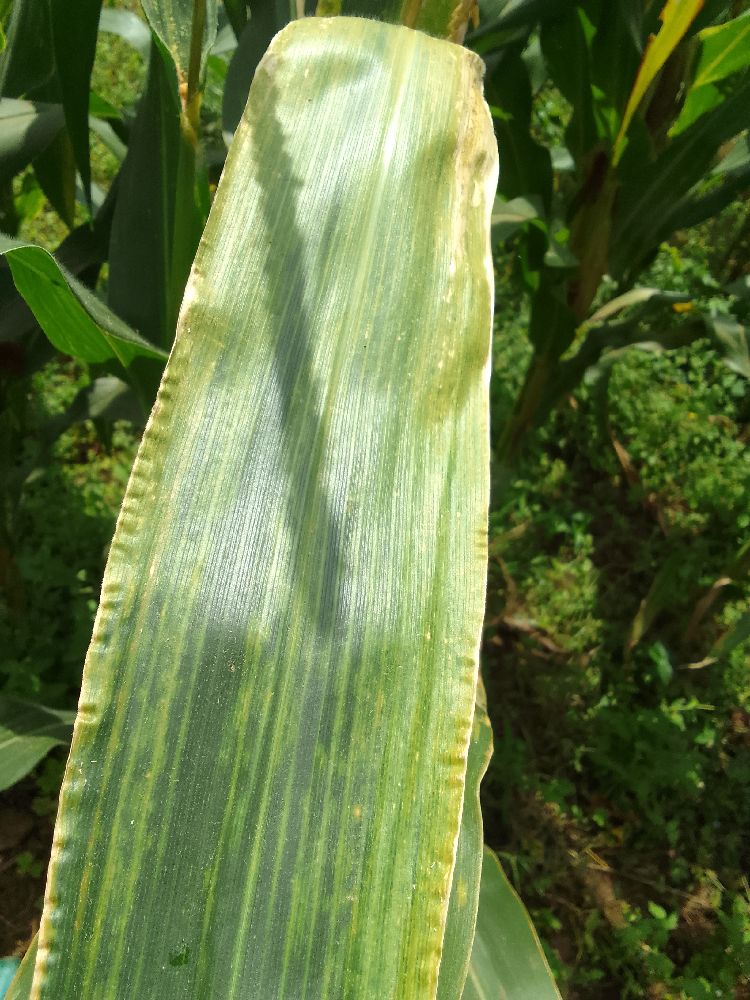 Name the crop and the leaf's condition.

maize, maize lethal necrosis
